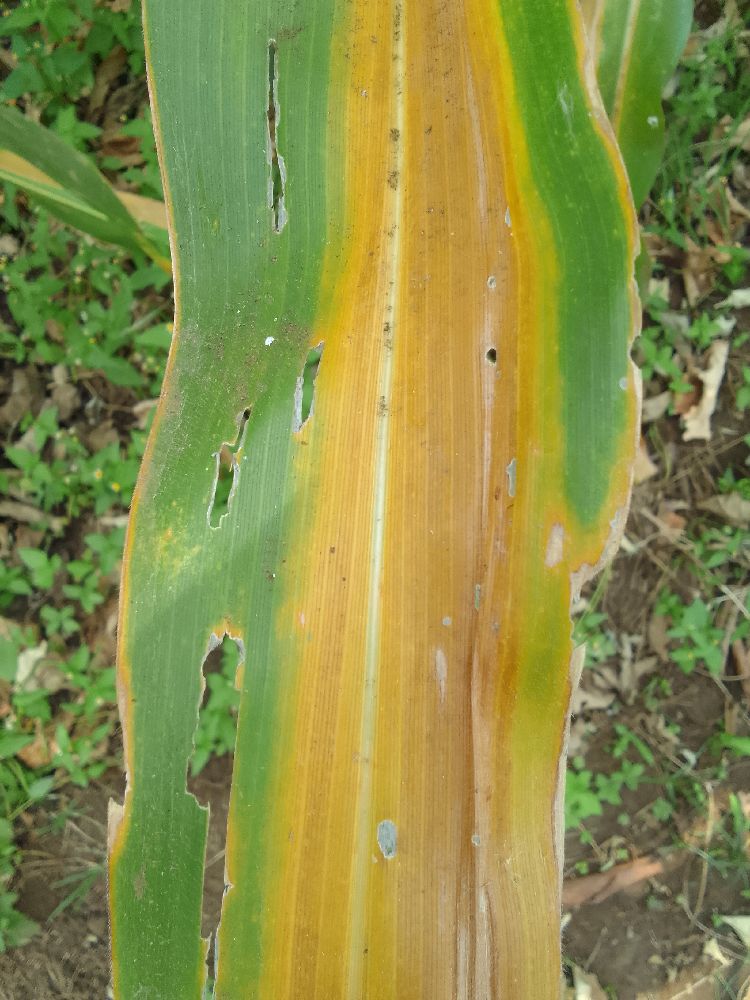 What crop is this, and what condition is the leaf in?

maize, maize lethal necrosis
